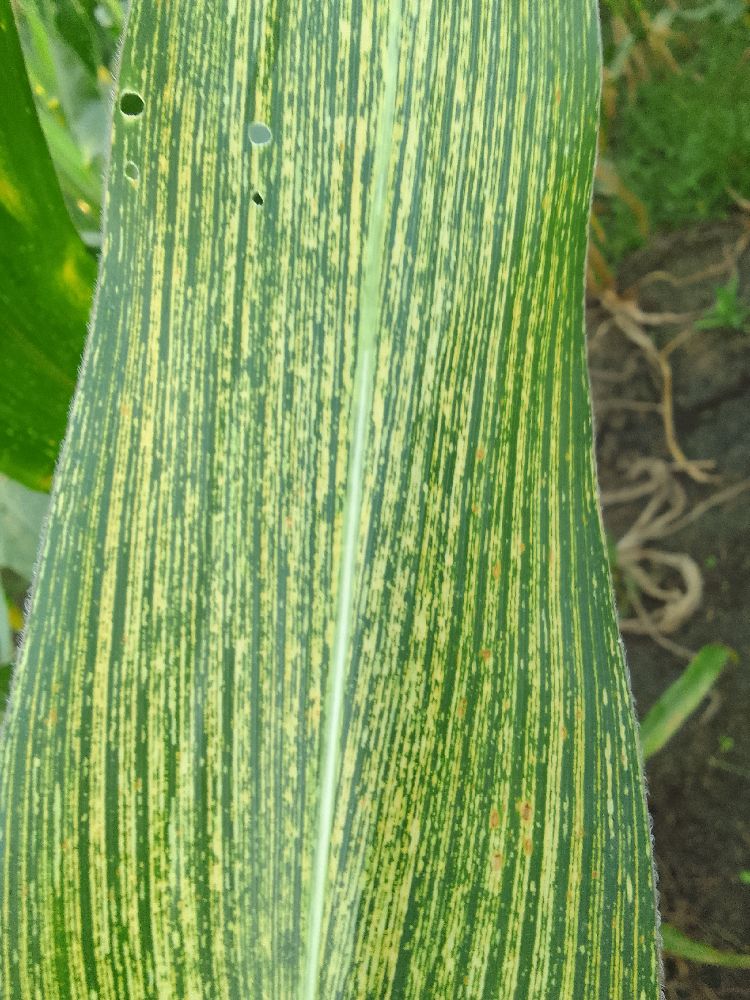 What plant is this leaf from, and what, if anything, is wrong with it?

maize, maize streak virus
